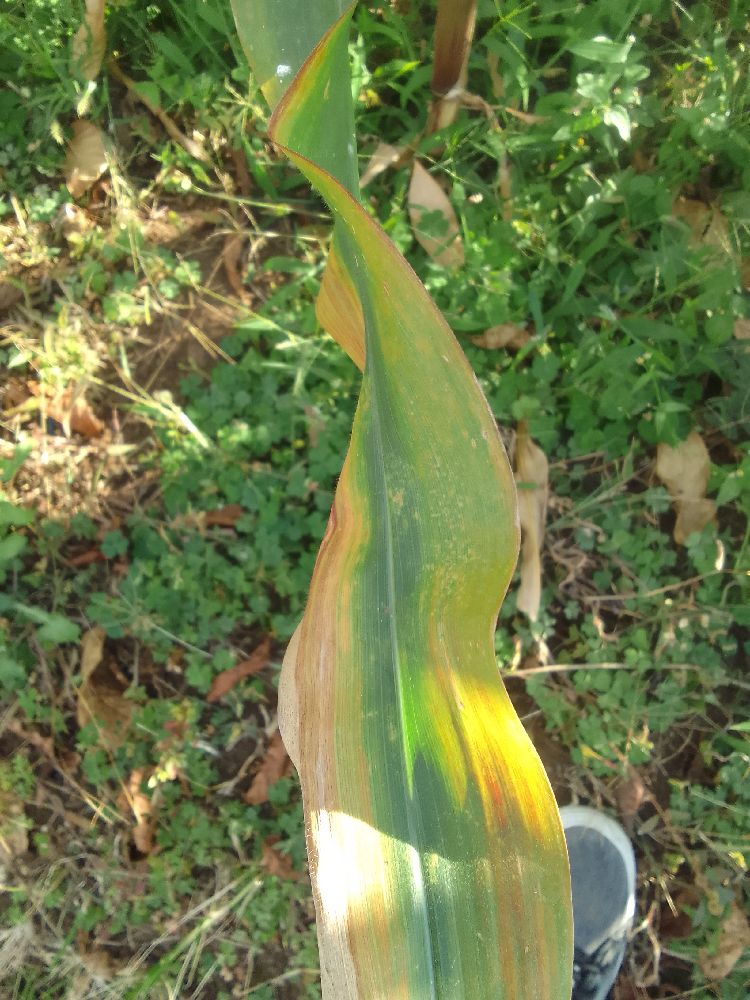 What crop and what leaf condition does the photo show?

maize, maize lethal necrosis
